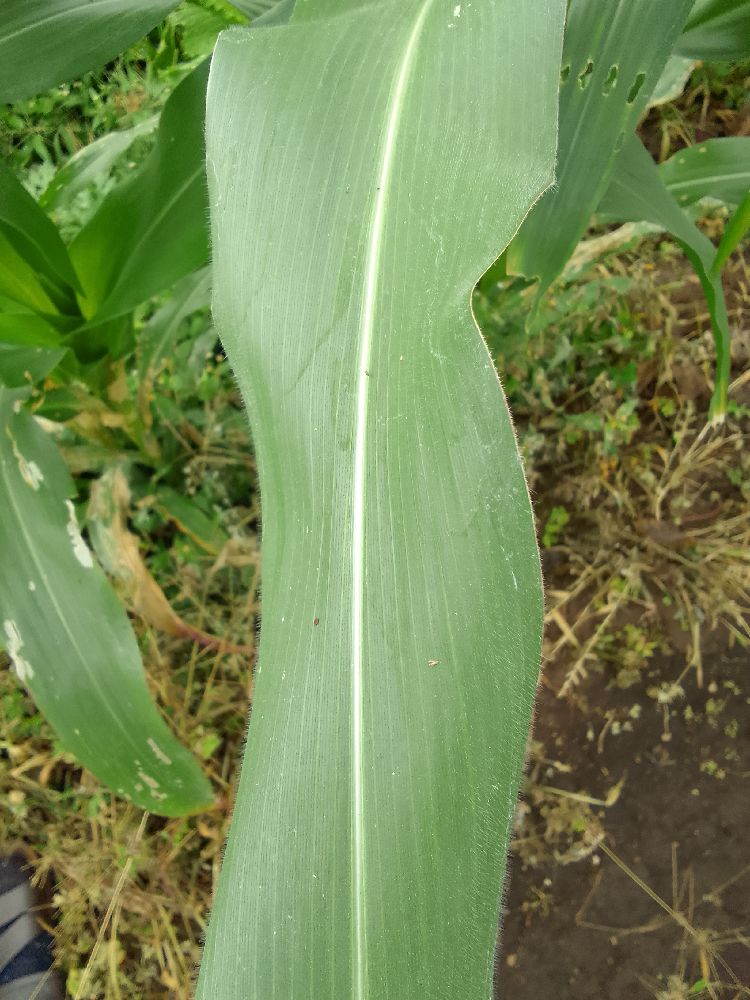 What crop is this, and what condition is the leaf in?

maize, healthy
